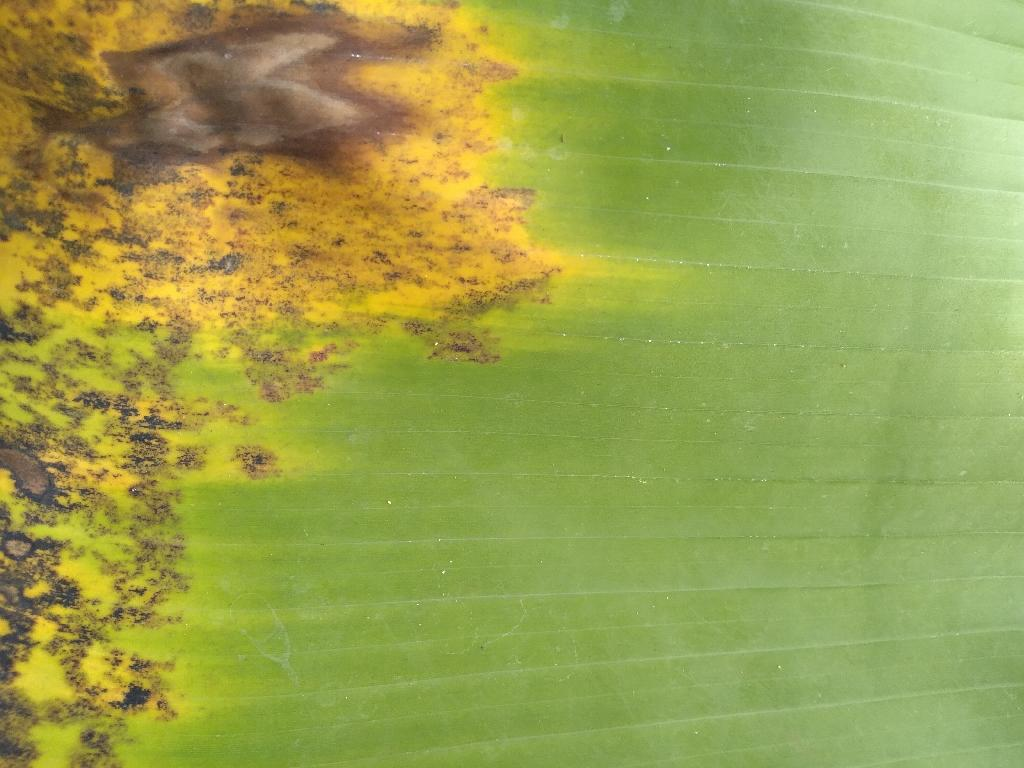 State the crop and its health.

banana, black sigatoka
